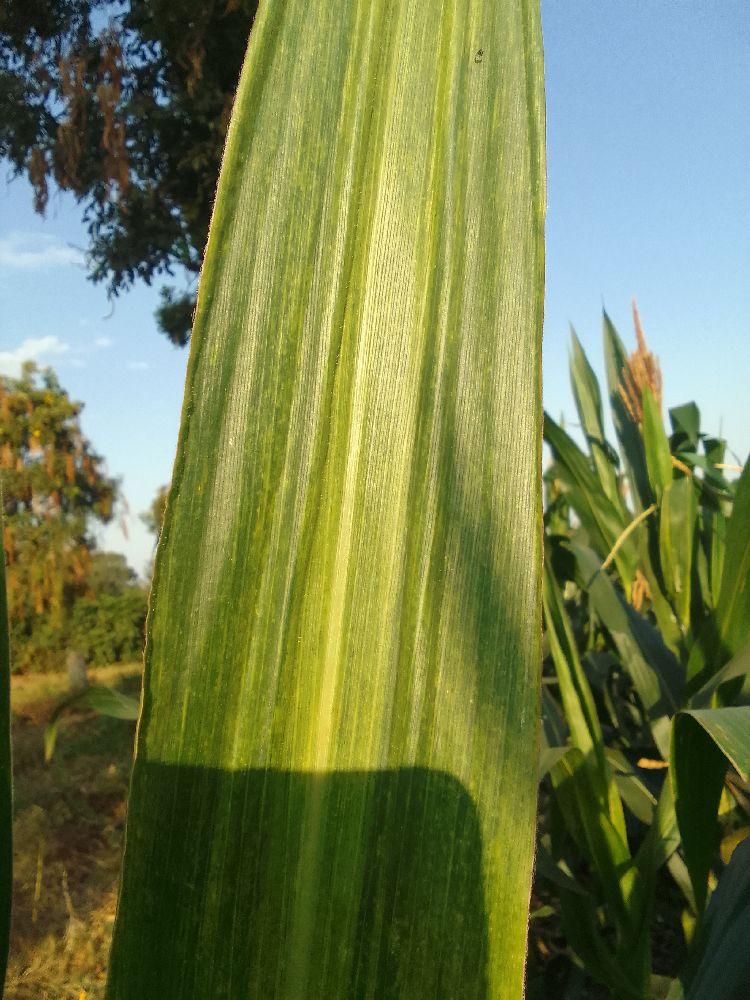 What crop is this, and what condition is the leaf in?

maize, maize lethal necrosis
